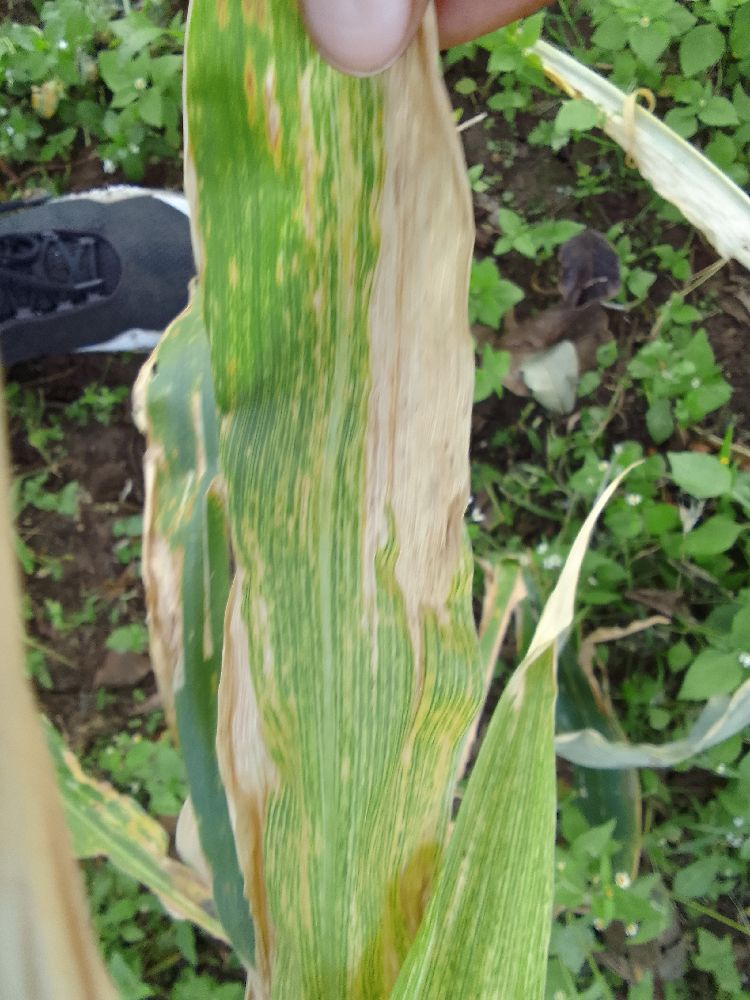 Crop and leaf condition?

maize, maize lethal necrosis
